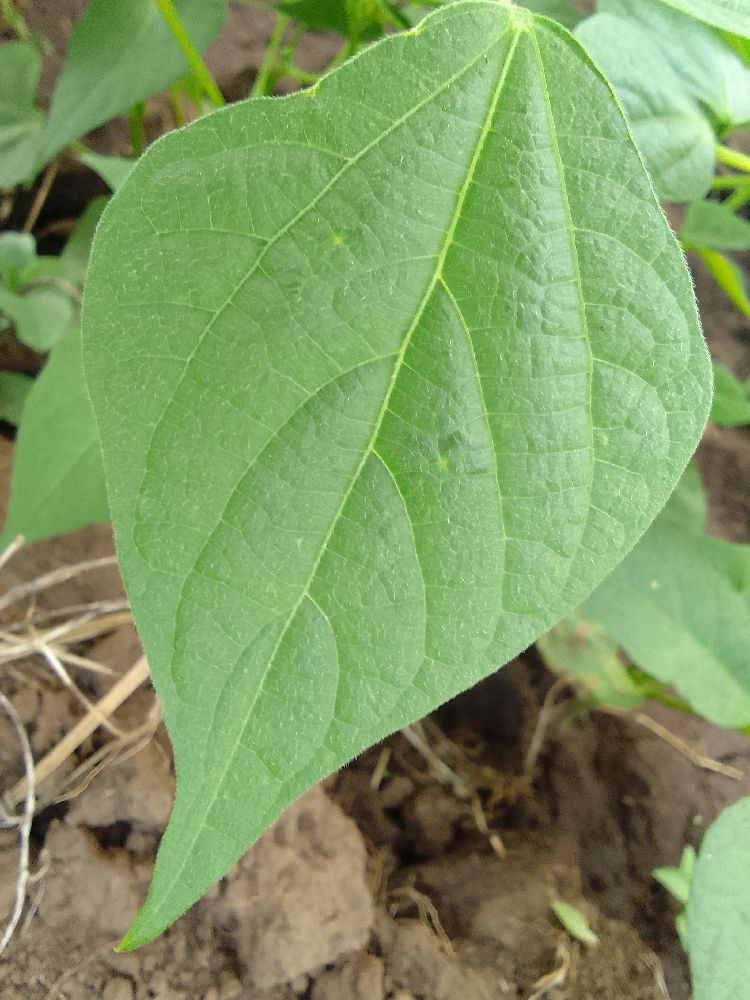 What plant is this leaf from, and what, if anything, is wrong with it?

common bean, healthy
